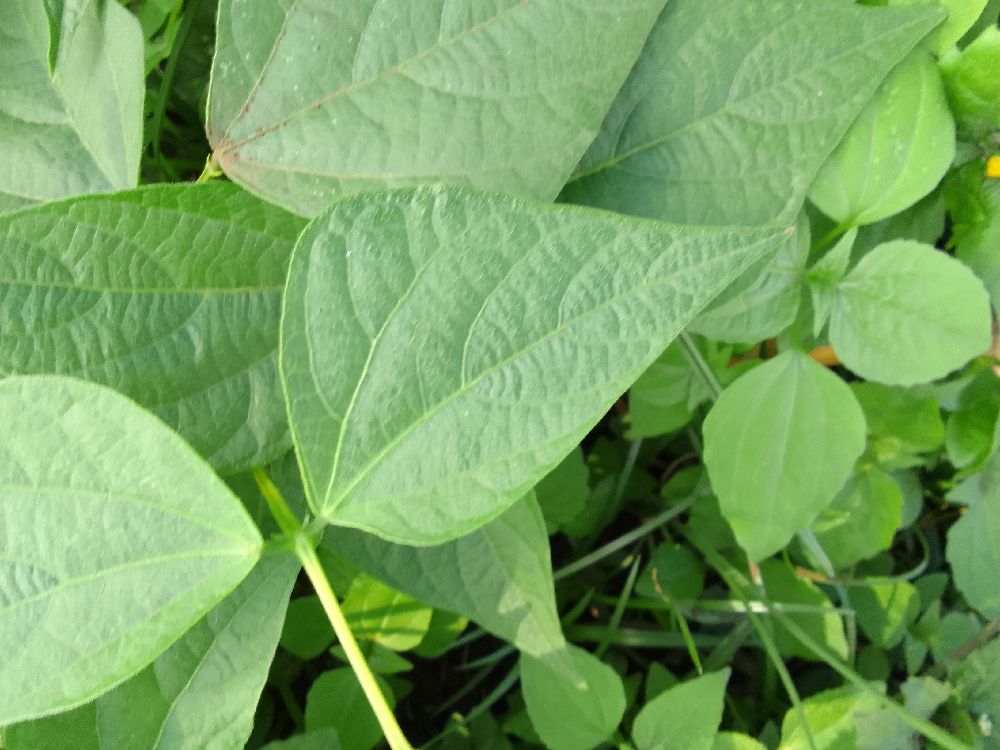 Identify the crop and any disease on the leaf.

common bean, healthy
